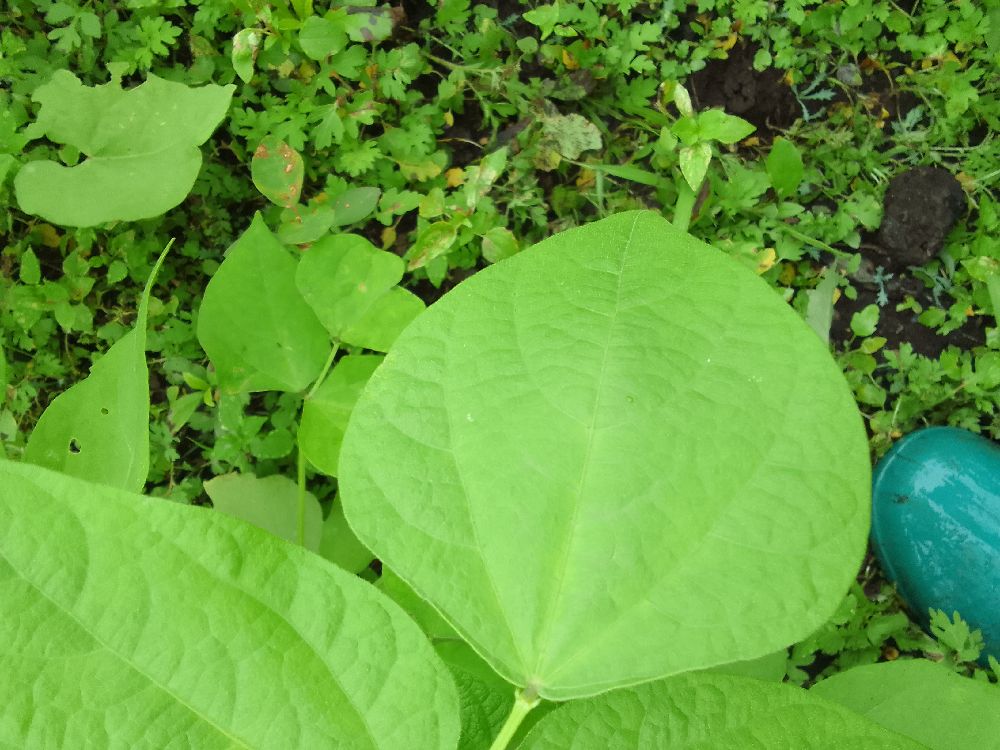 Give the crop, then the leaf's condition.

common bean, healthy
